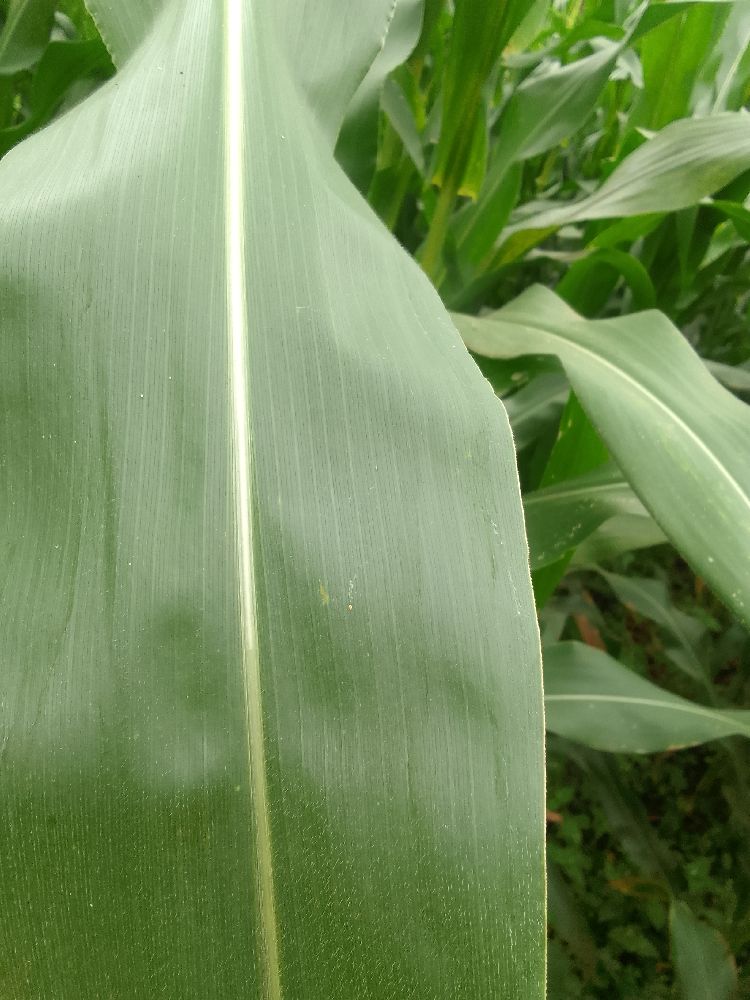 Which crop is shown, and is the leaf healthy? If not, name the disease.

maize, healthy
